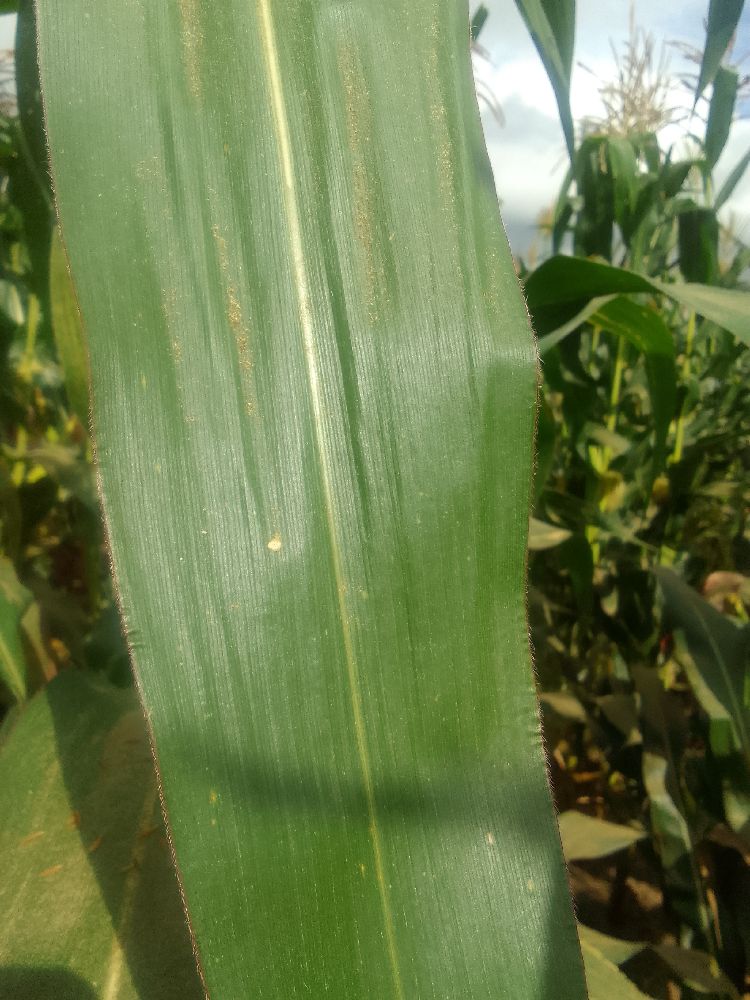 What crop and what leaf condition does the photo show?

maize, healthy
